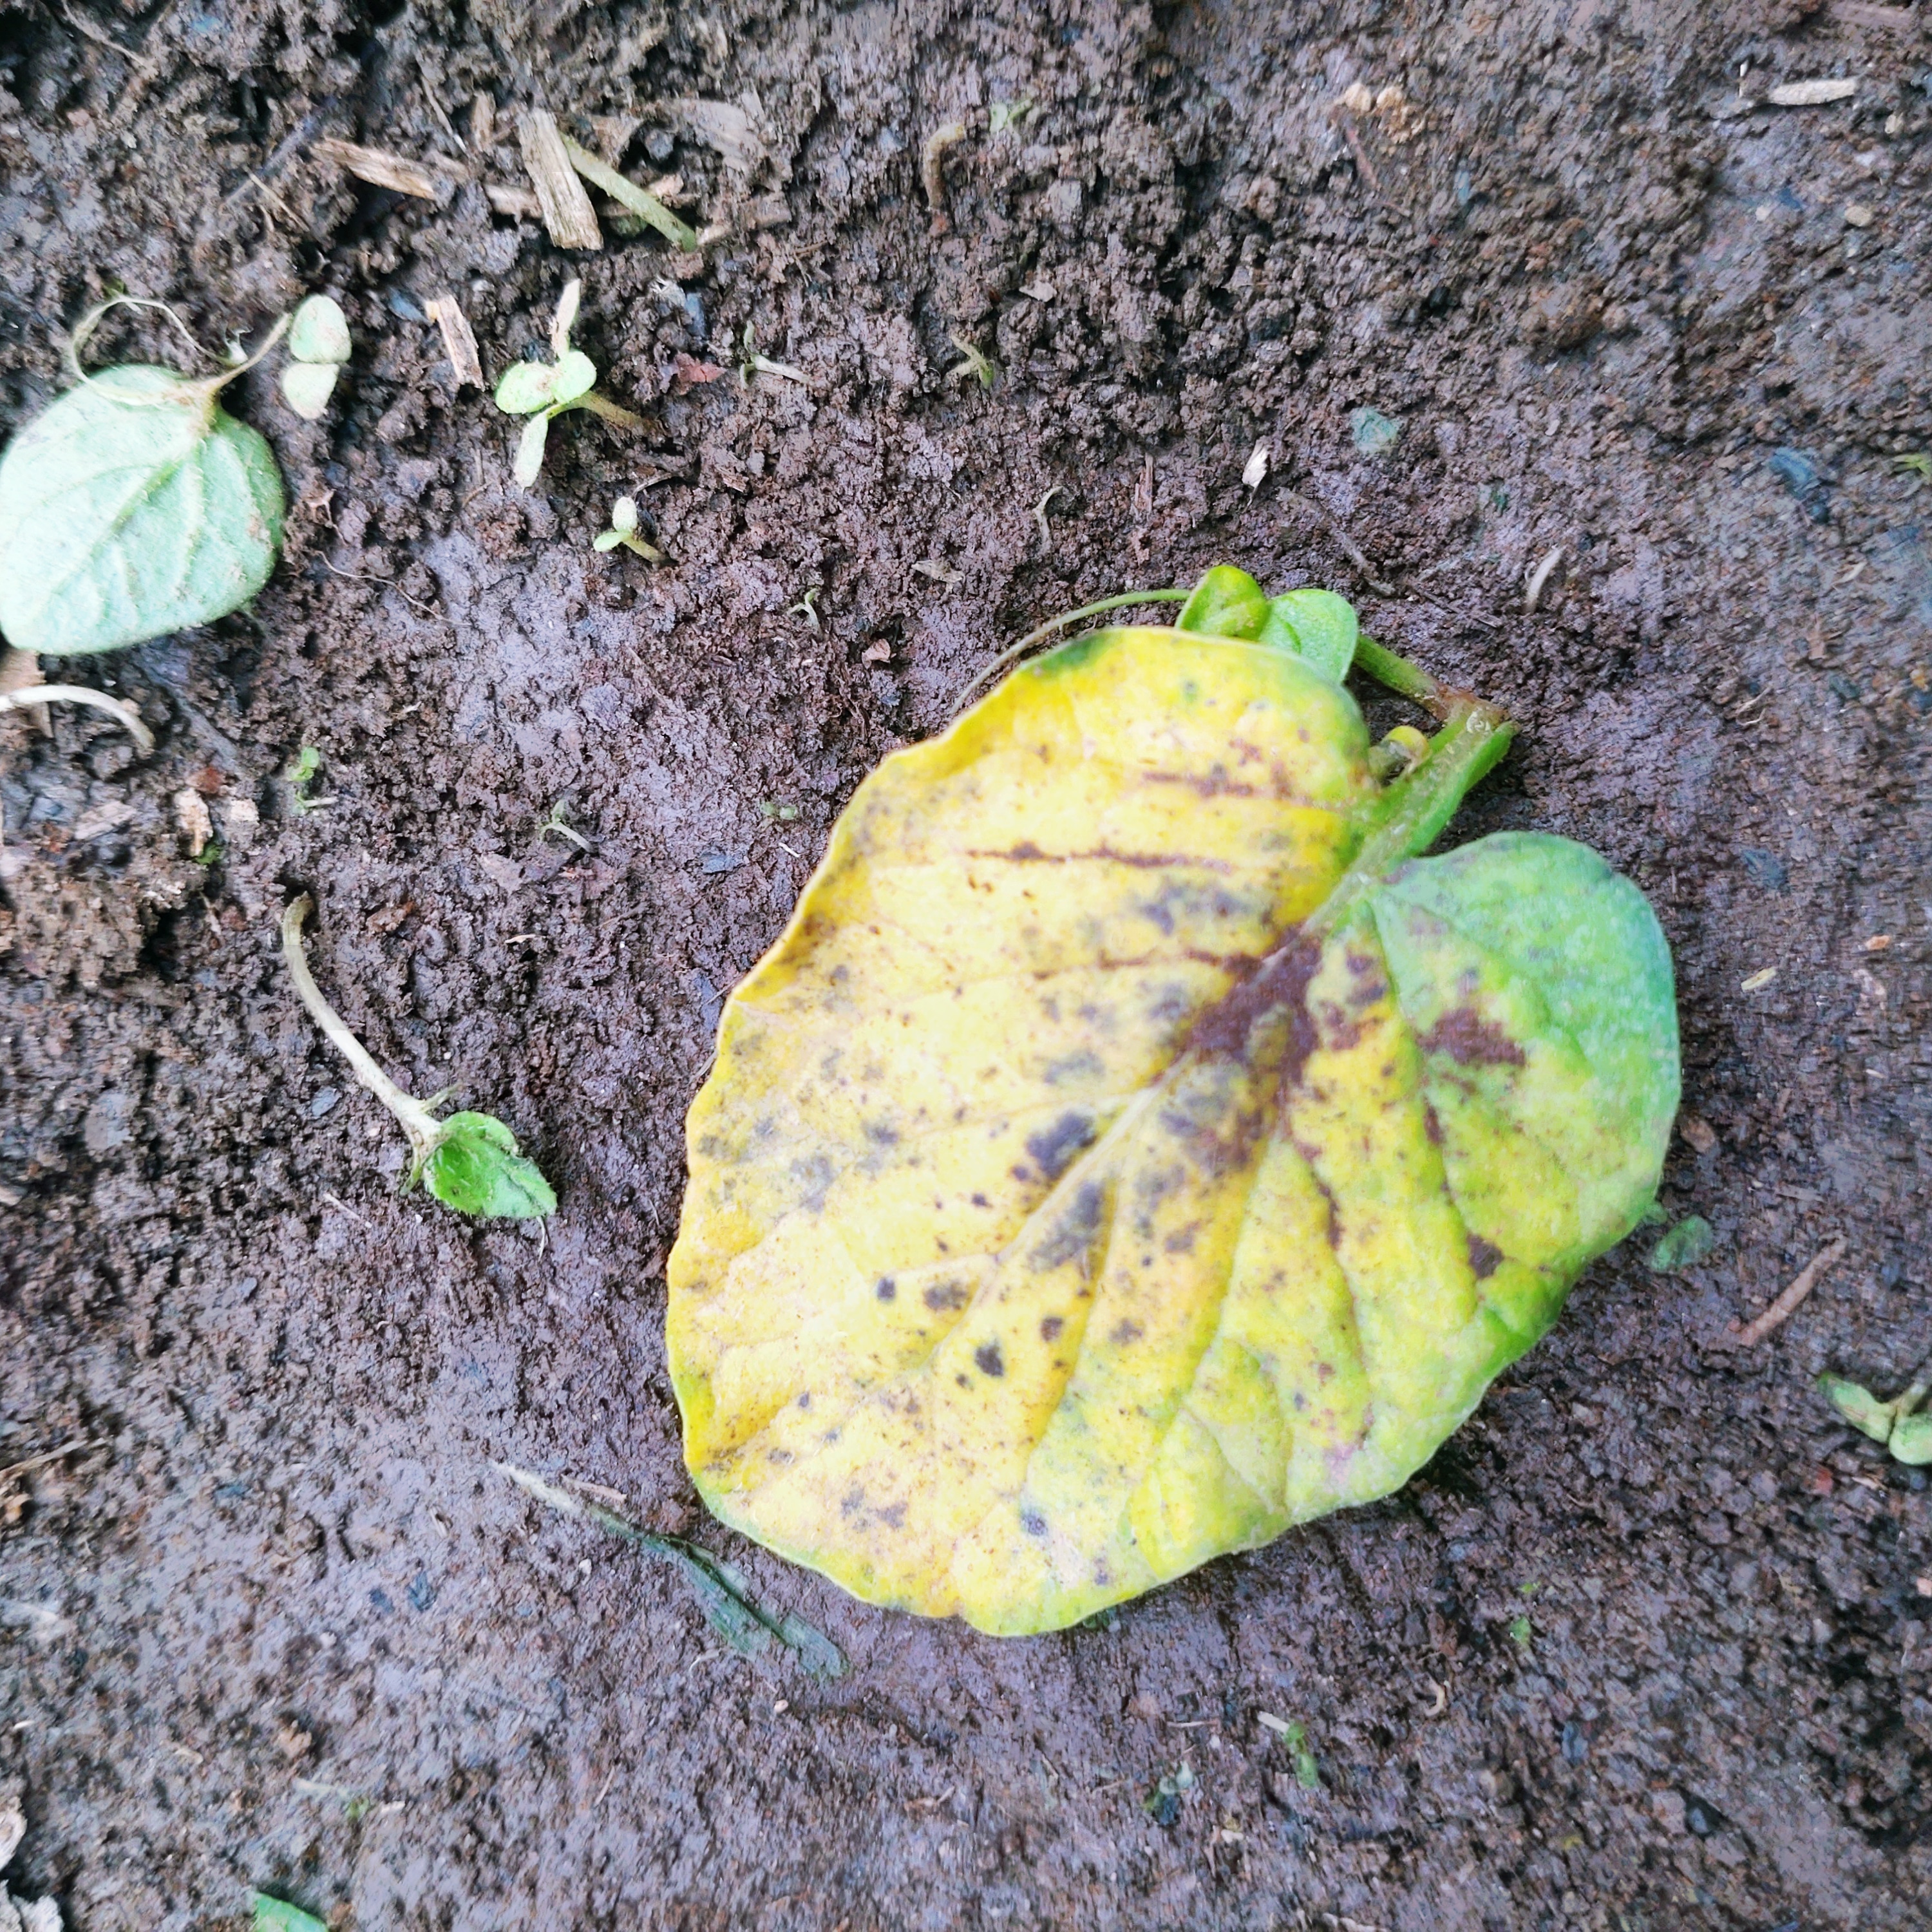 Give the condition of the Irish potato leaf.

late blight
